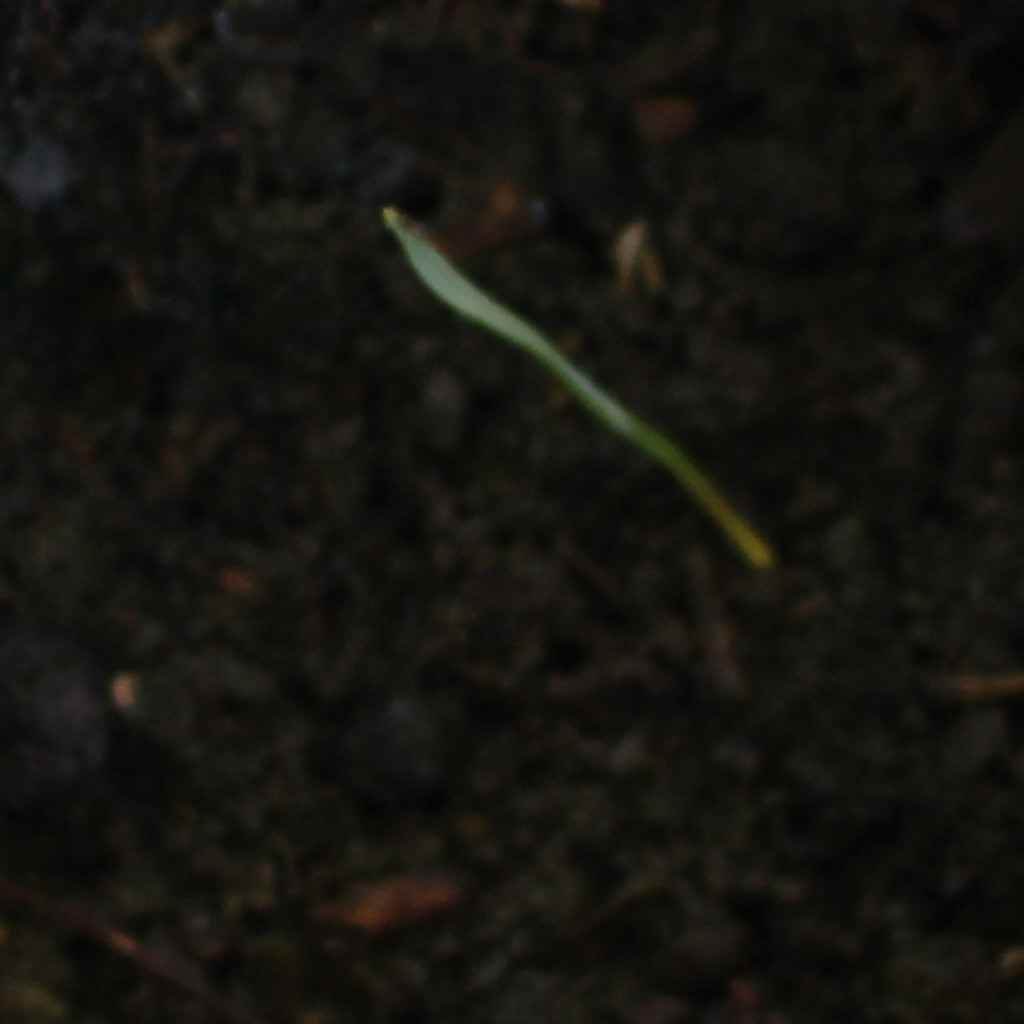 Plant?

Lolium multiflorum
